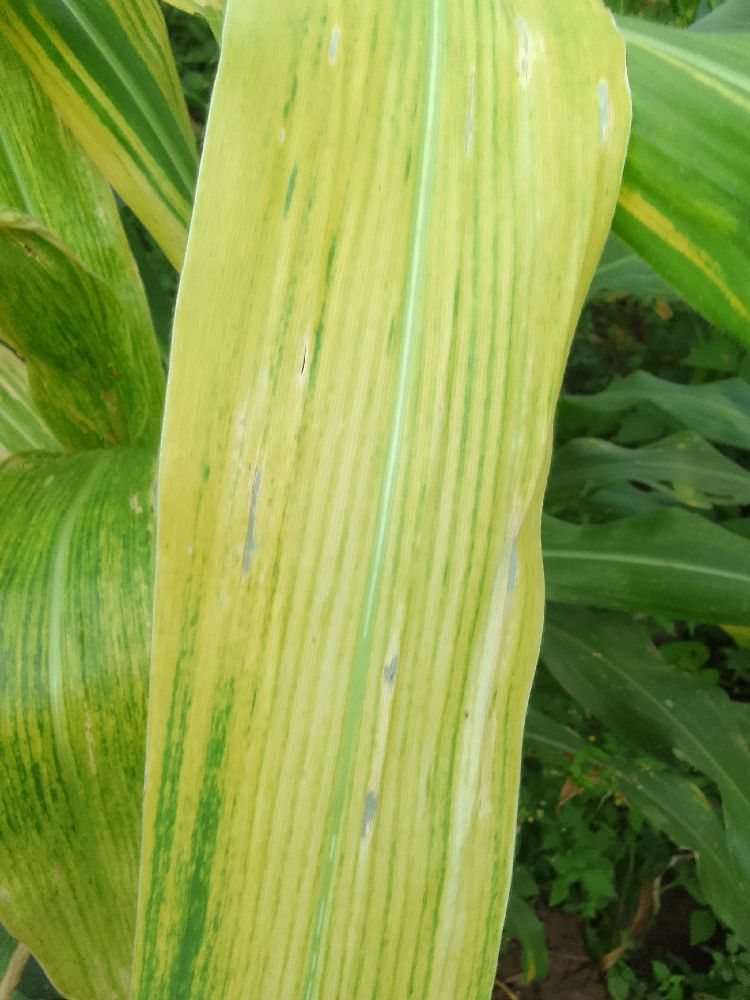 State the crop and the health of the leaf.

maize, maize lethal necrosis
